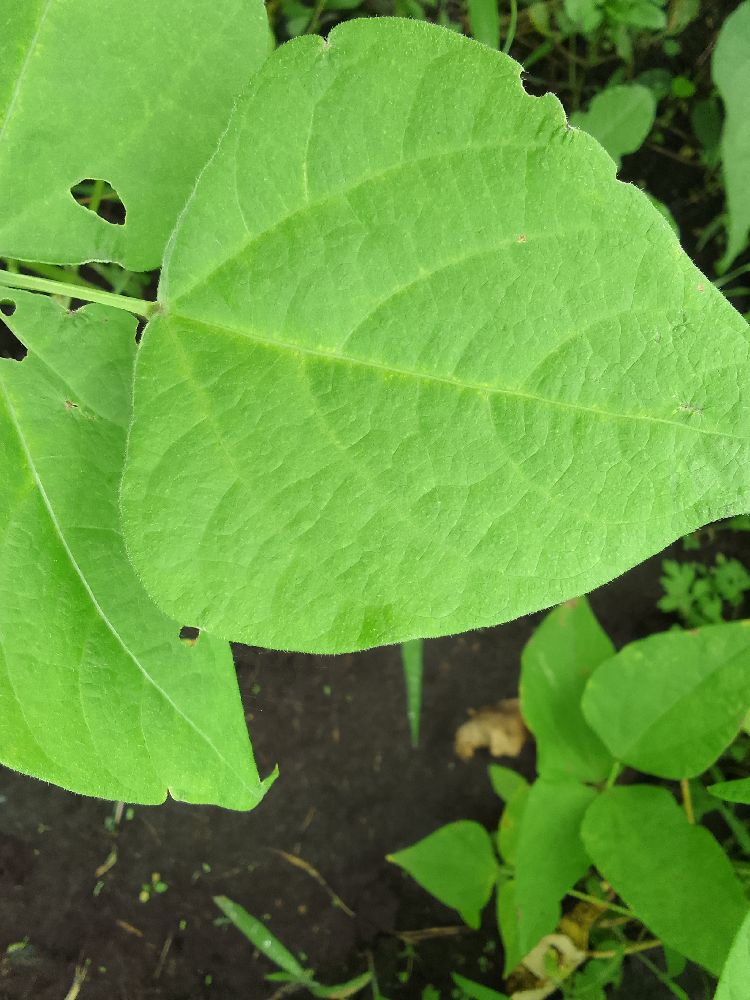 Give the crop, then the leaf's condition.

common bean, healthy
